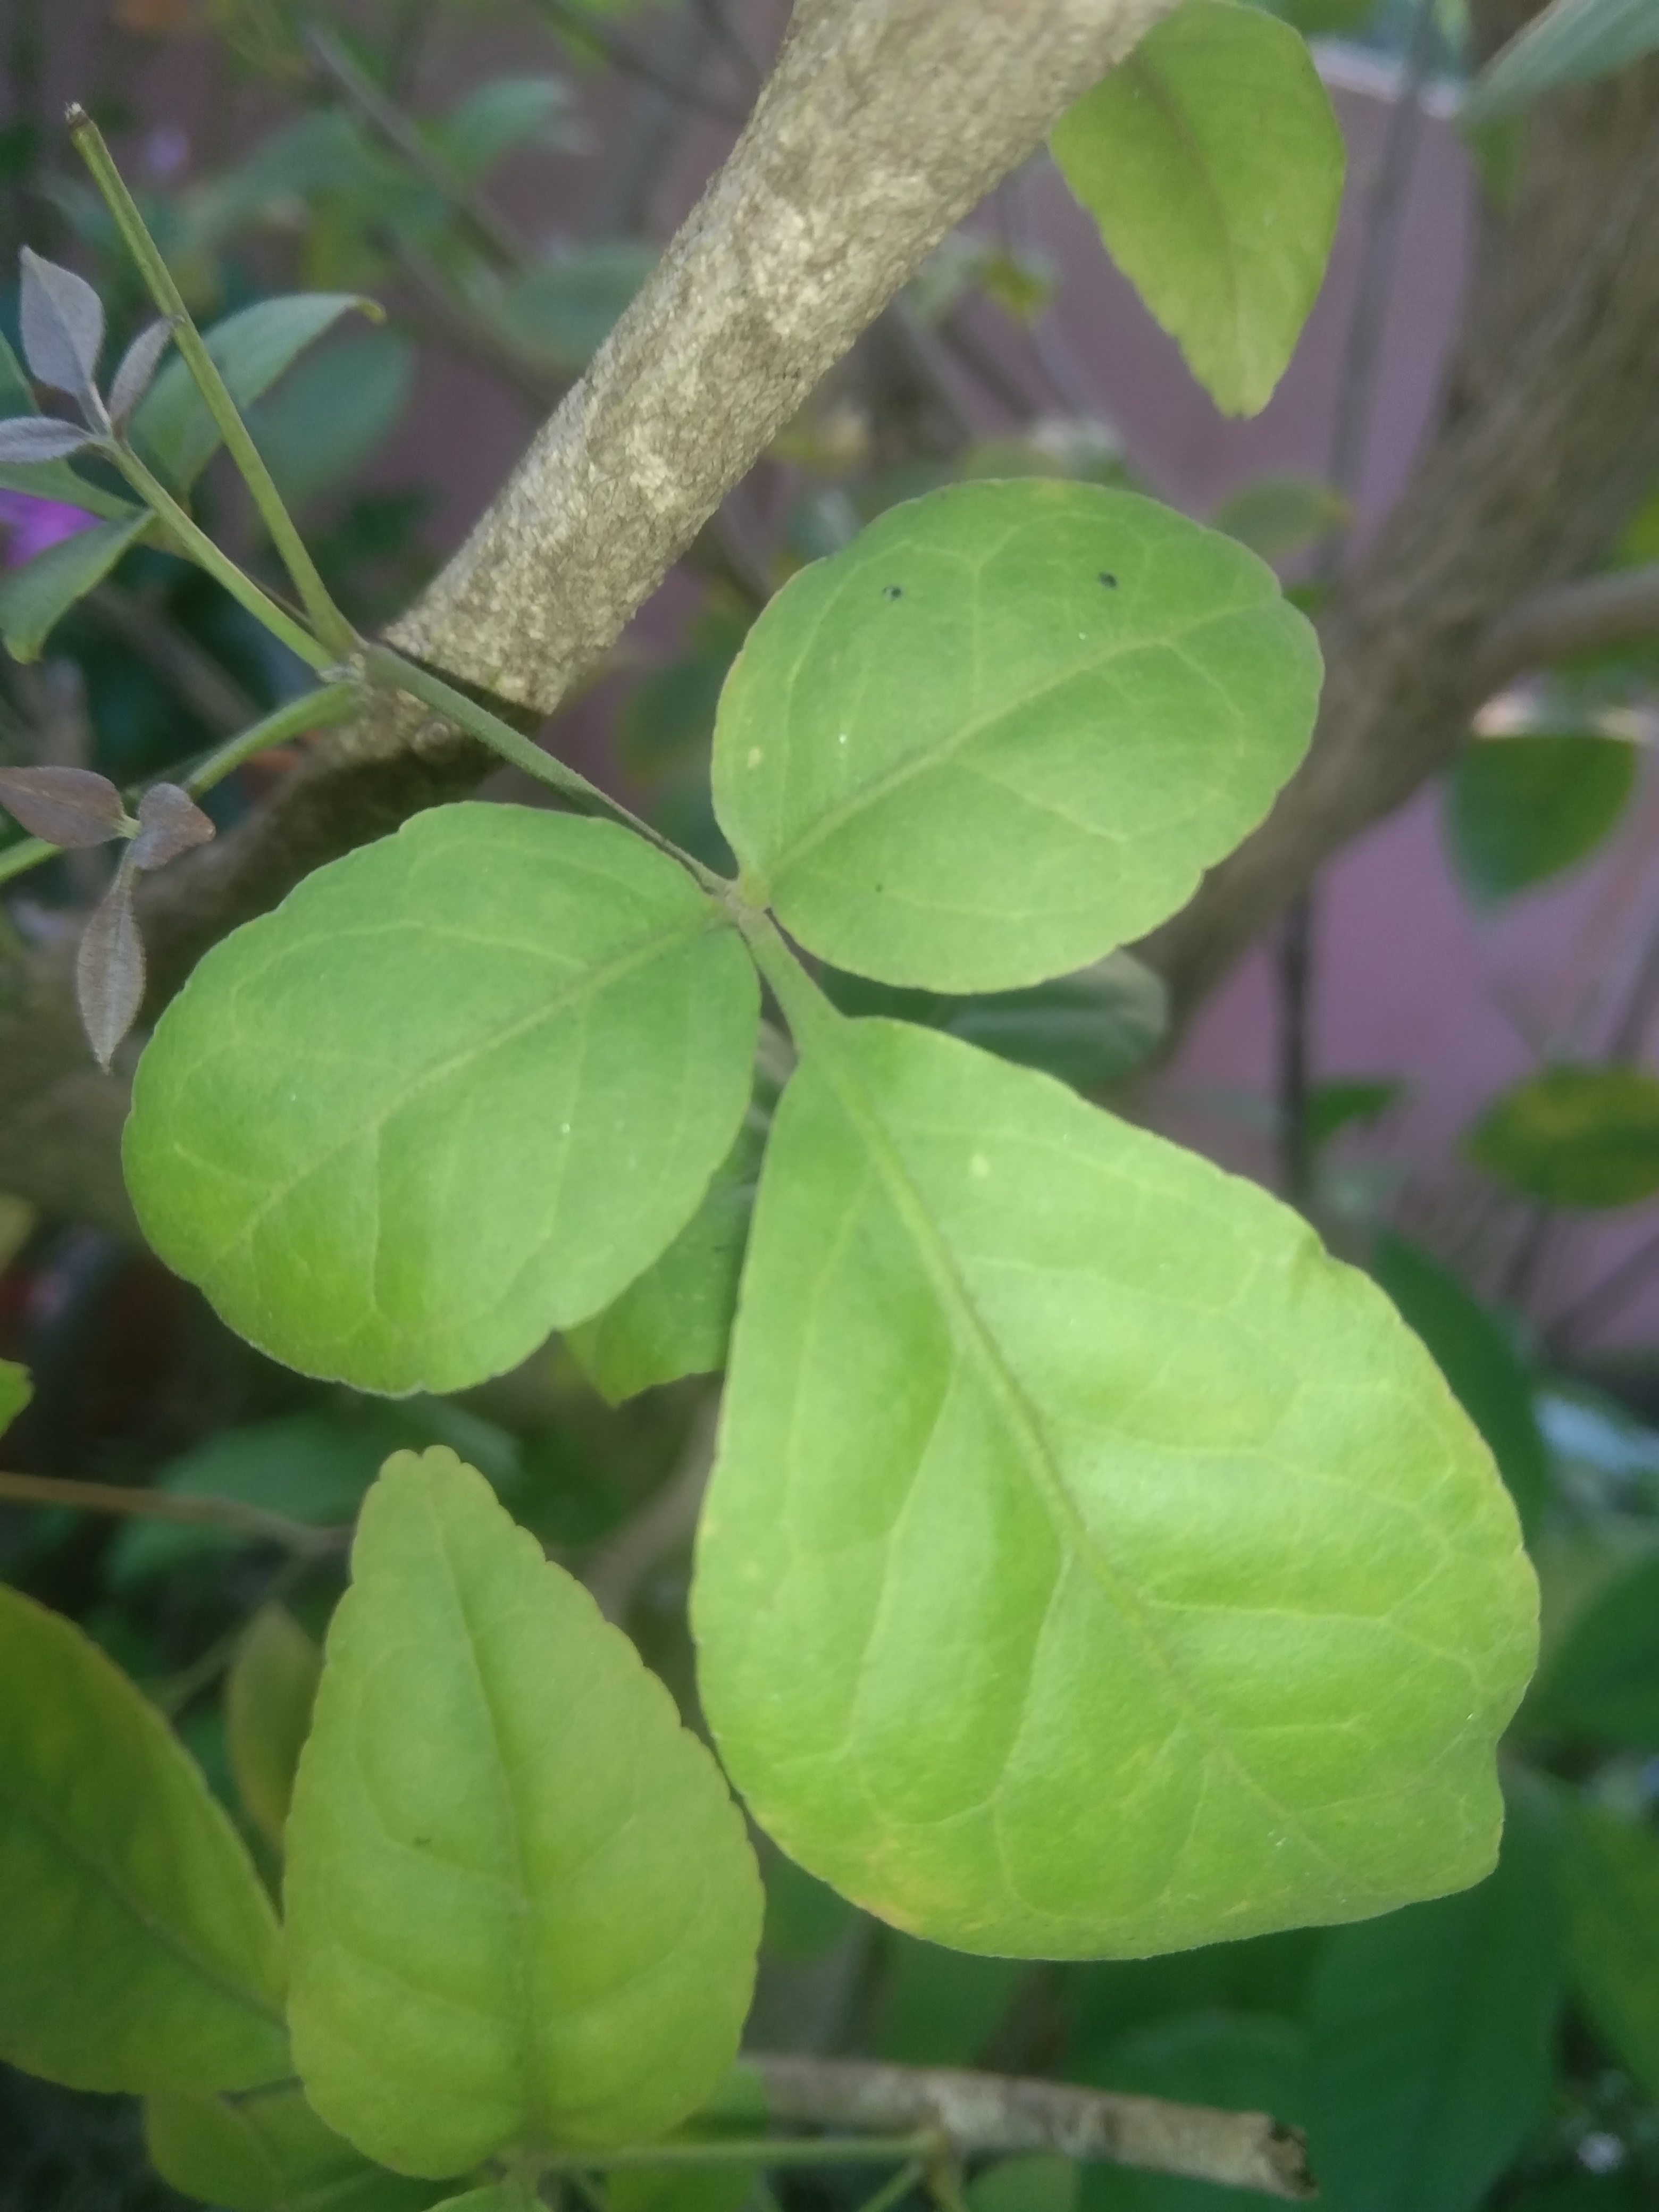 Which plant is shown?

wood apple
